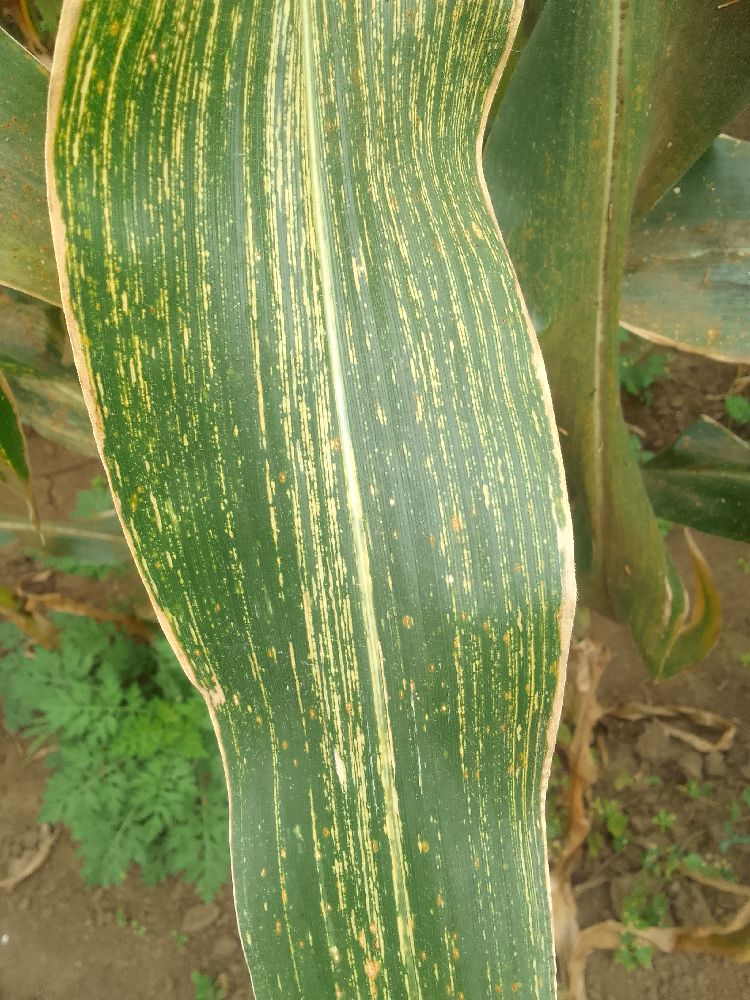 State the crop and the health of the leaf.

maize, maize streak virus
